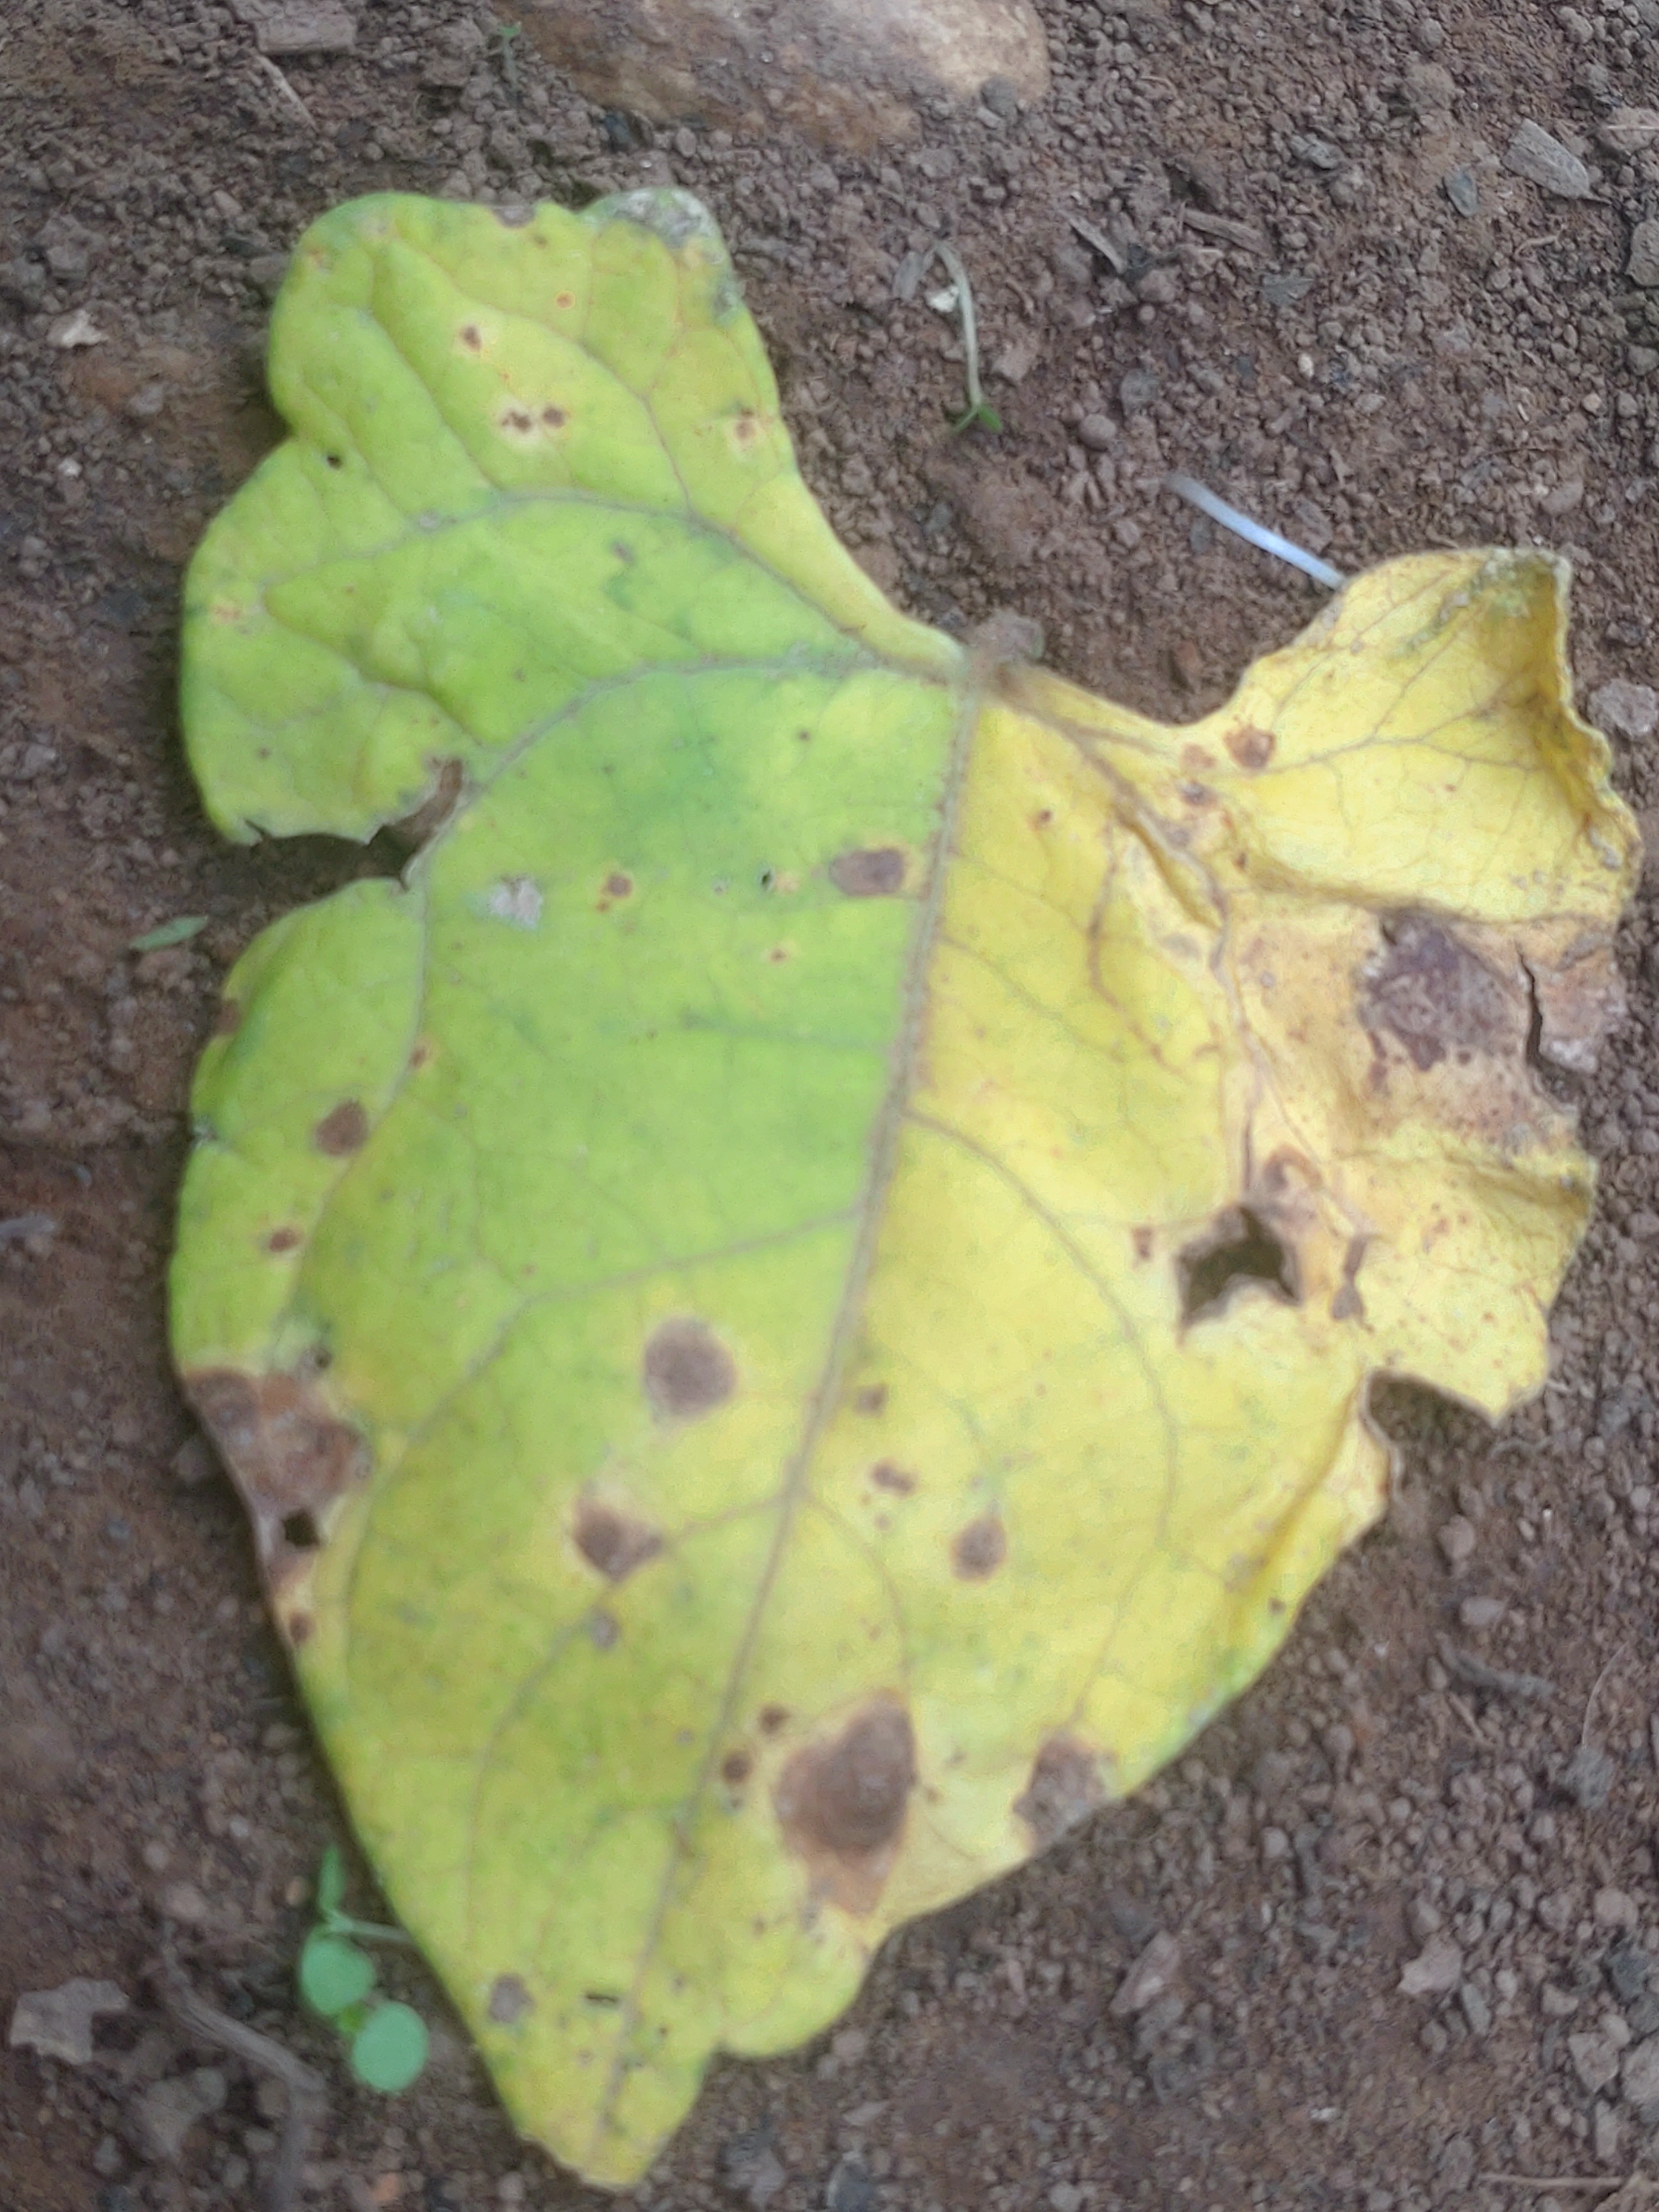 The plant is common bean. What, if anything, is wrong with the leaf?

anthracnose
